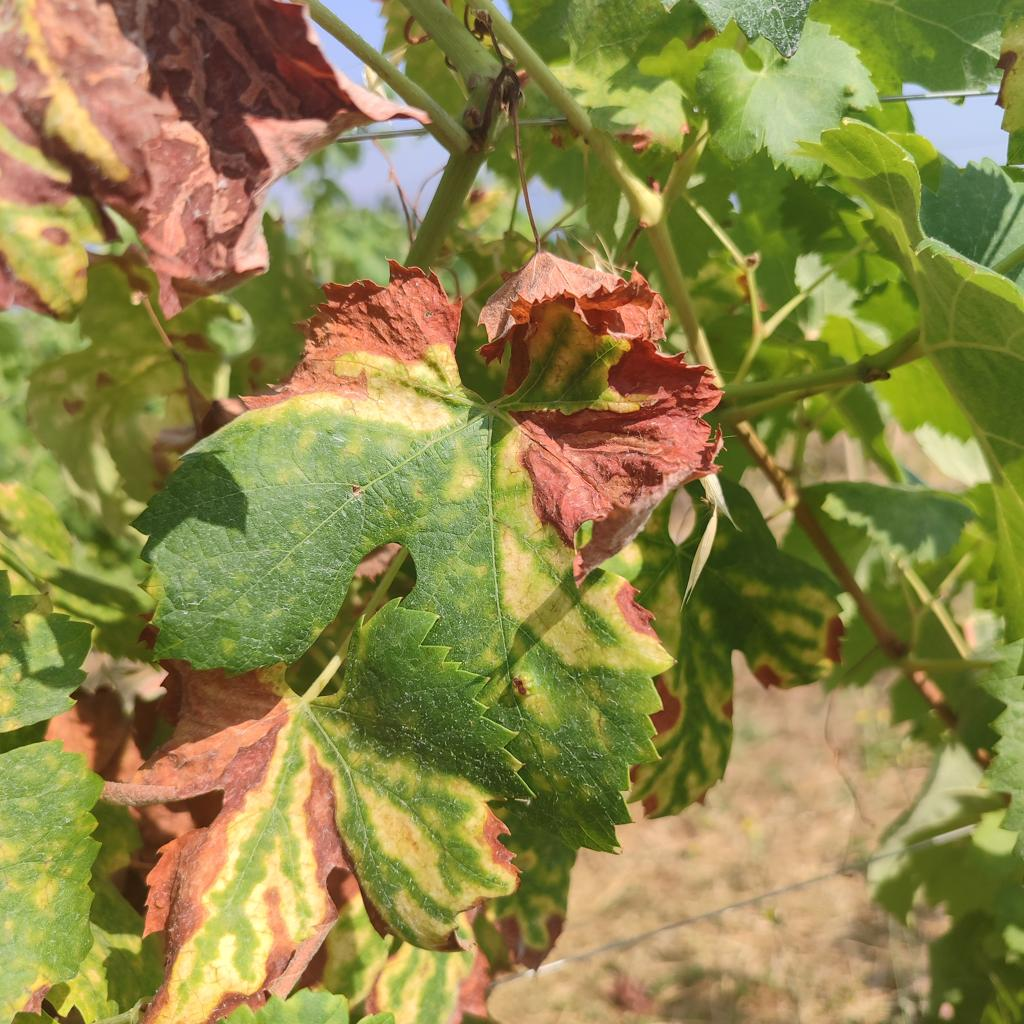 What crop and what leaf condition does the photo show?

grapevine, esca complex
